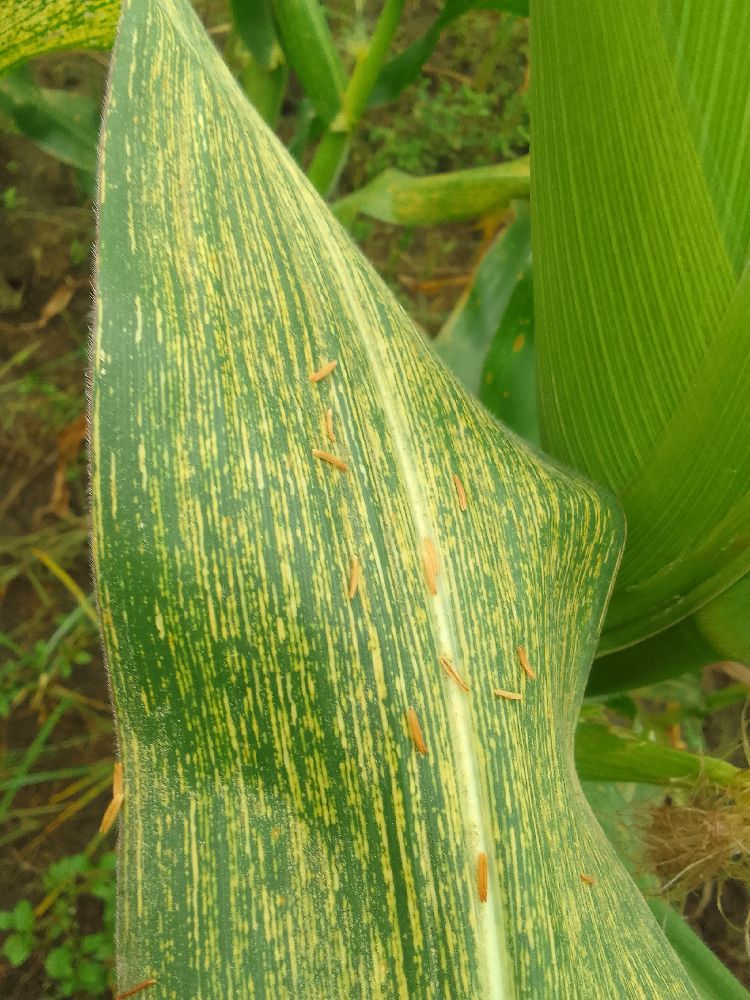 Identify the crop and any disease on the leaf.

maize, maize streak virus
